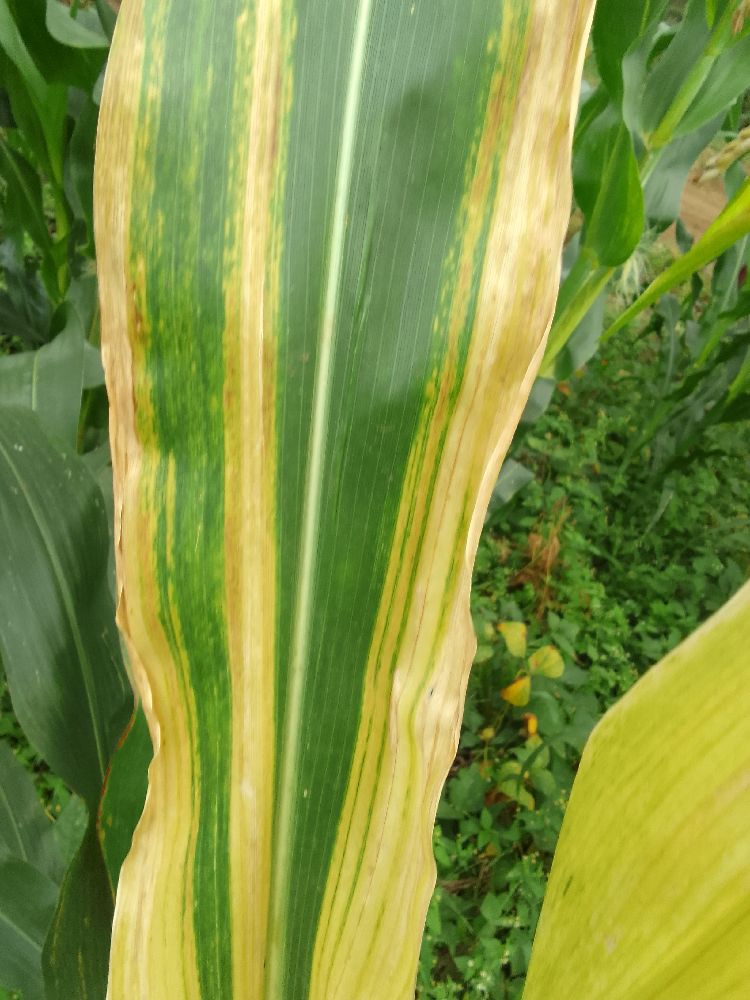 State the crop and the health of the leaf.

maize, maize lethal necrosis
